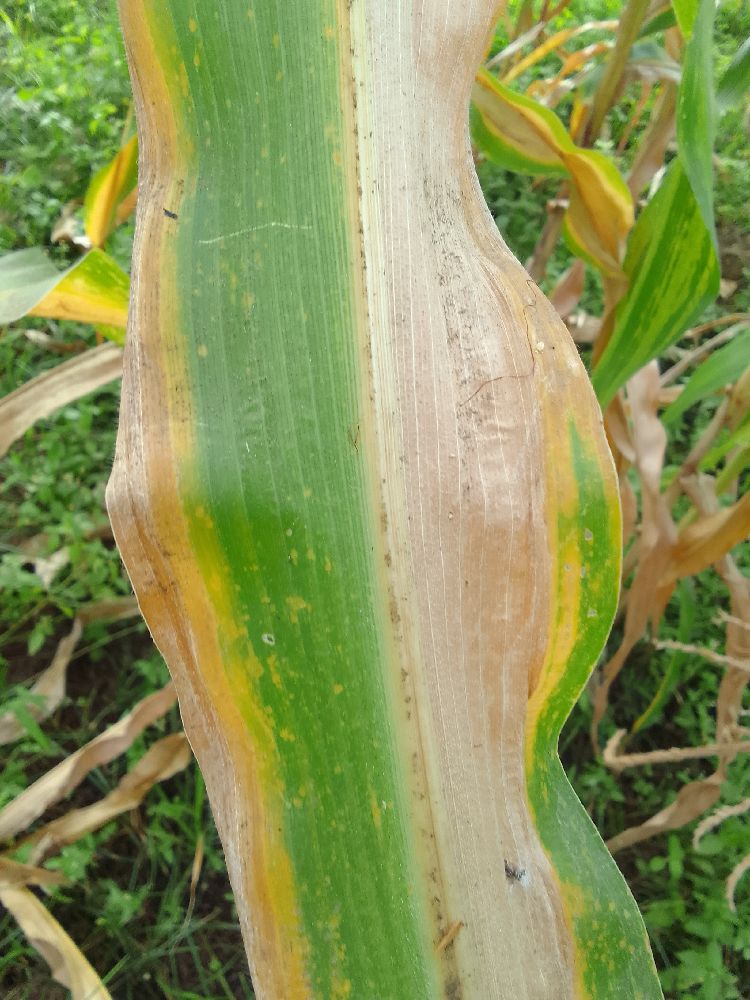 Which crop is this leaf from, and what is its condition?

maize, maize lethal necrosis
